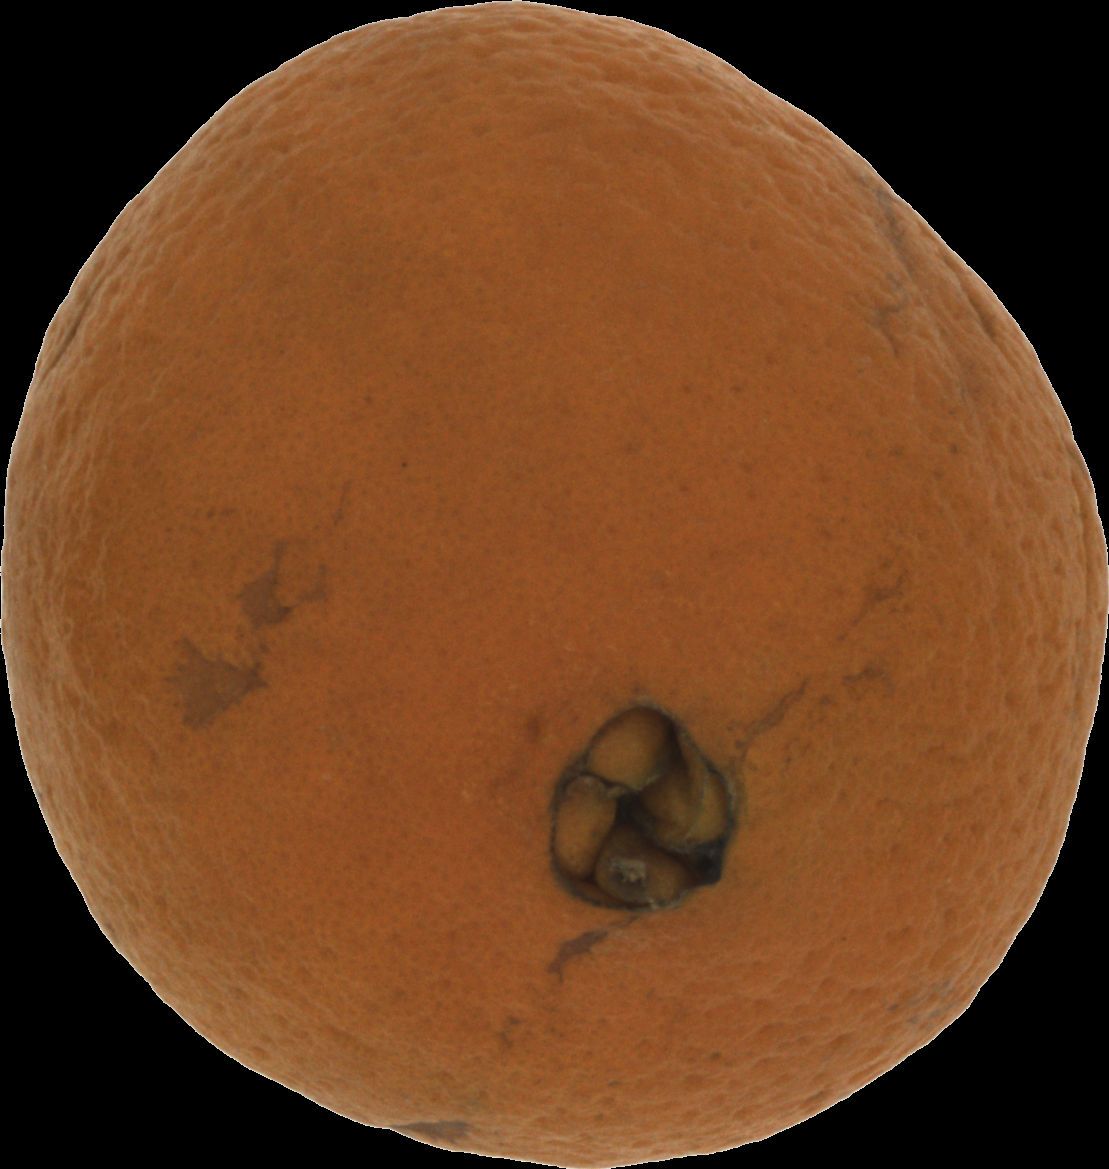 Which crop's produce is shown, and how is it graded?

orange, bad
